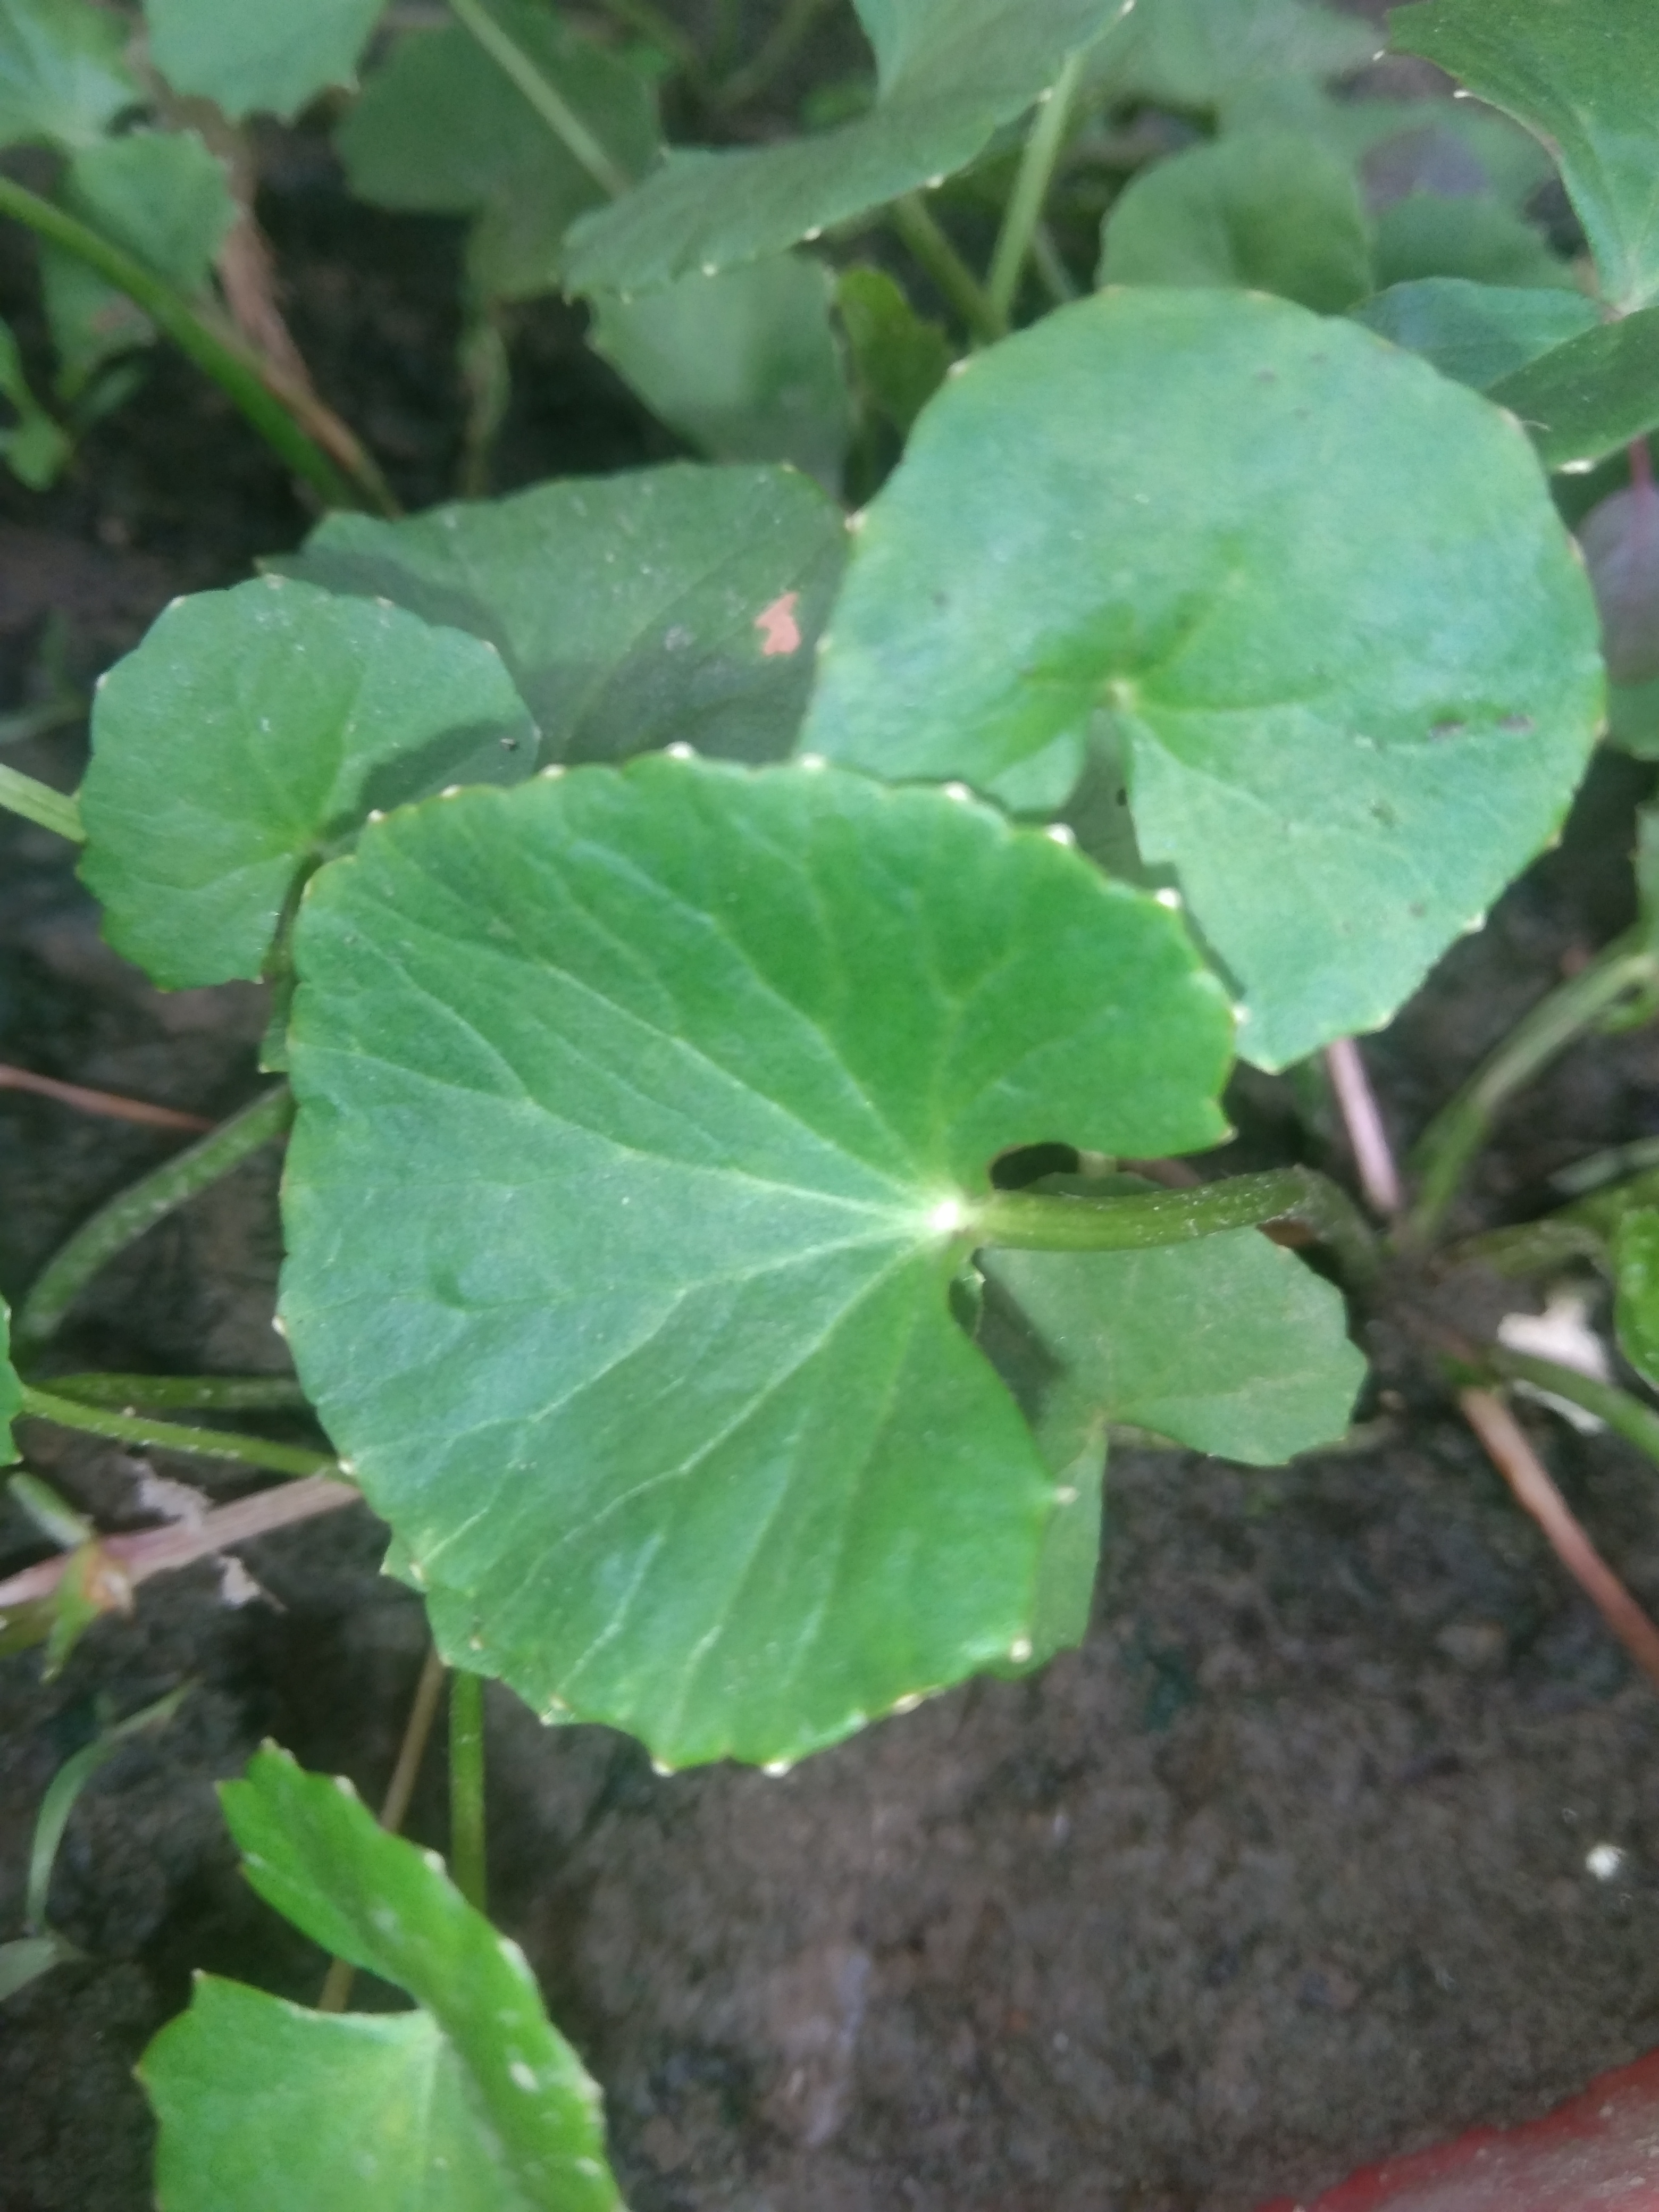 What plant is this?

thankuni
